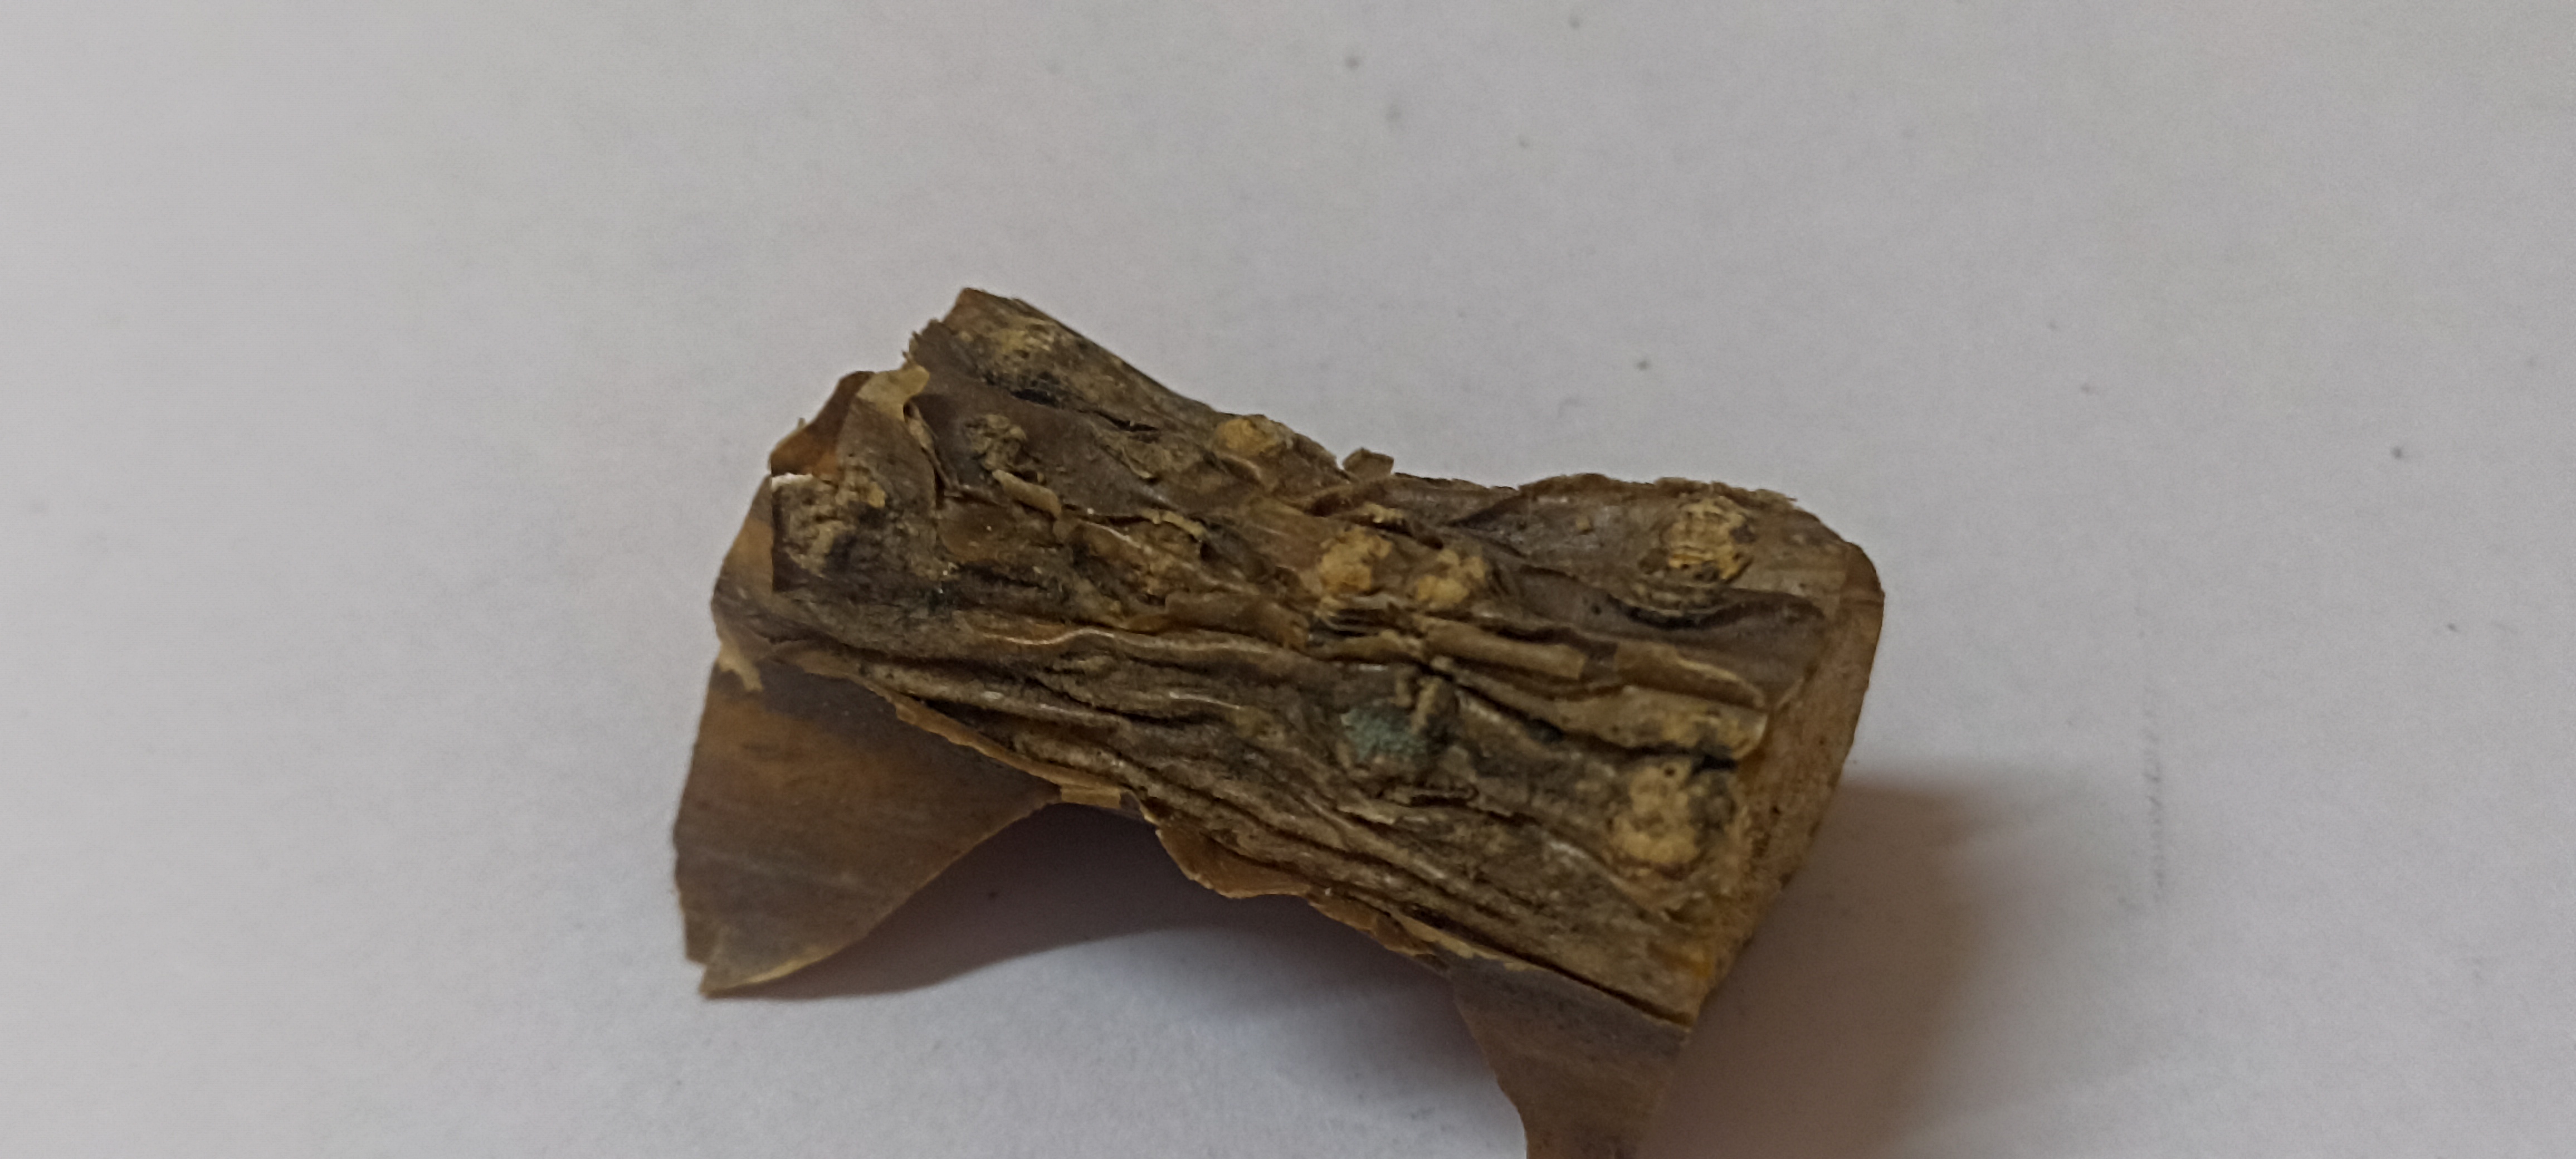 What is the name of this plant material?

gulvel
